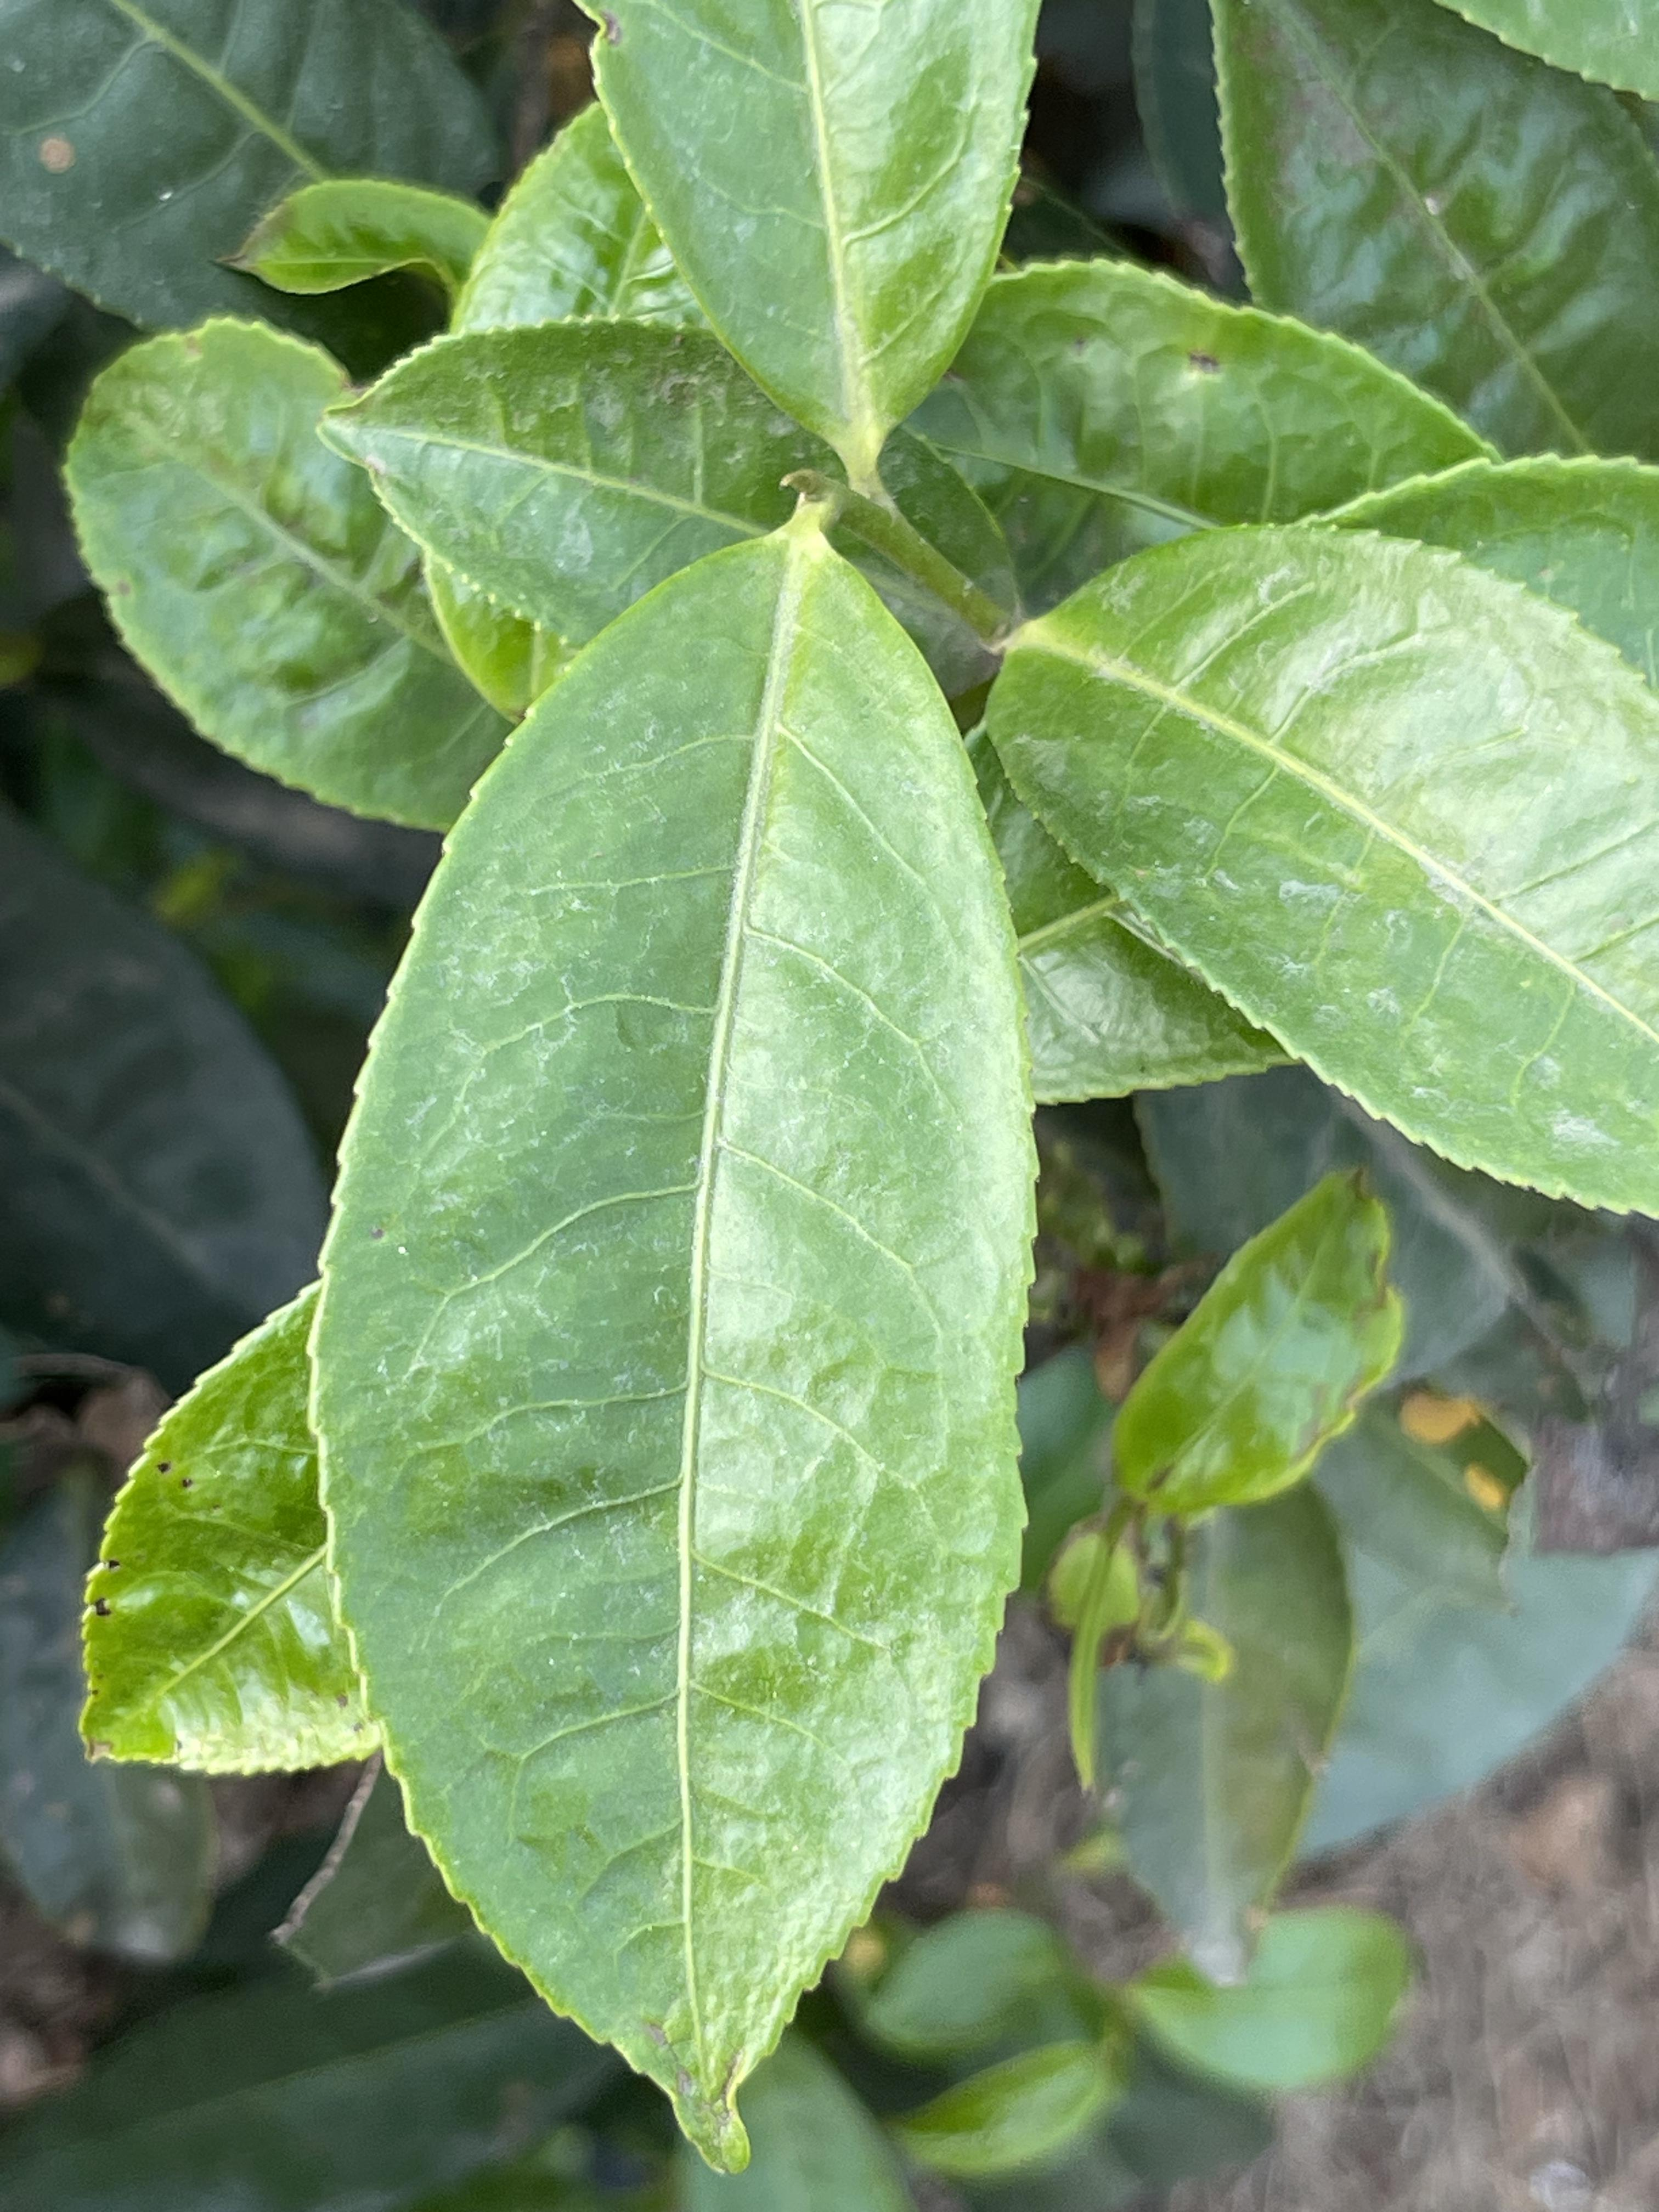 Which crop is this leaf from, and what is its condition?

tea, healthy leaf
